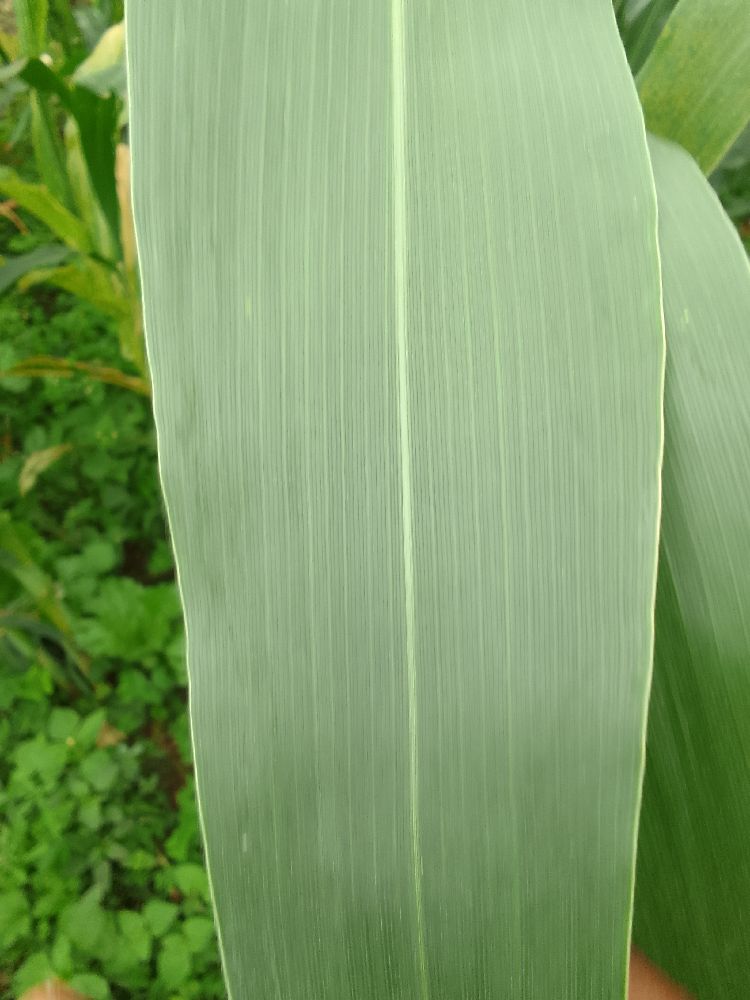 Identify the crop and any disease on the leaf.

maize, healthy
